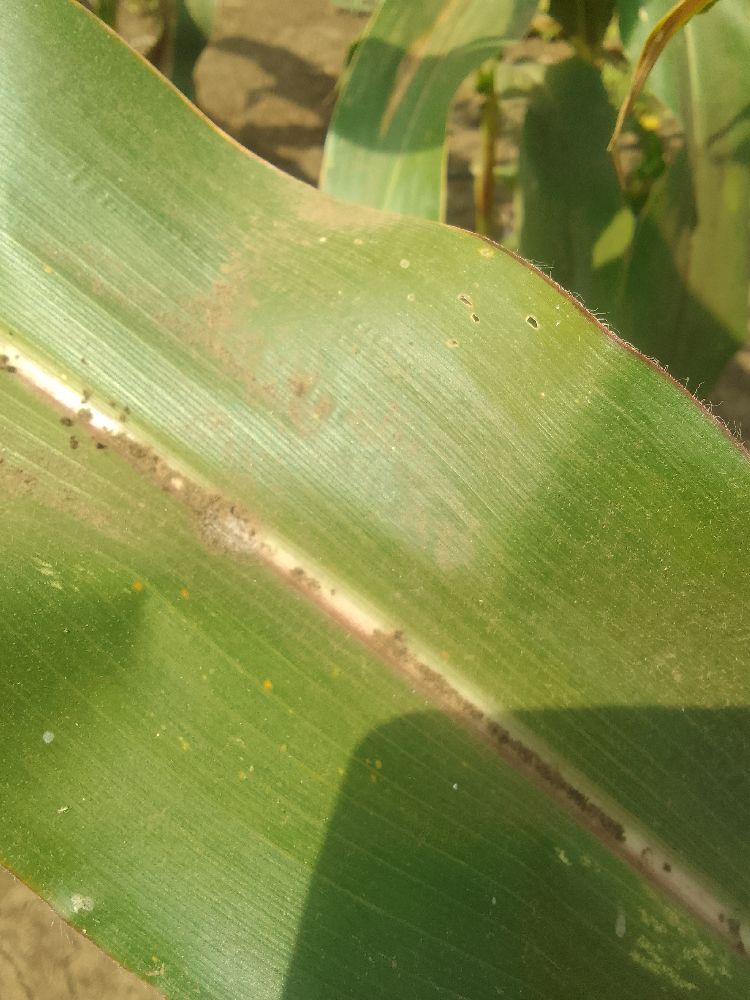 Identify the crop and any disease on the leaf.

maize, healthy
